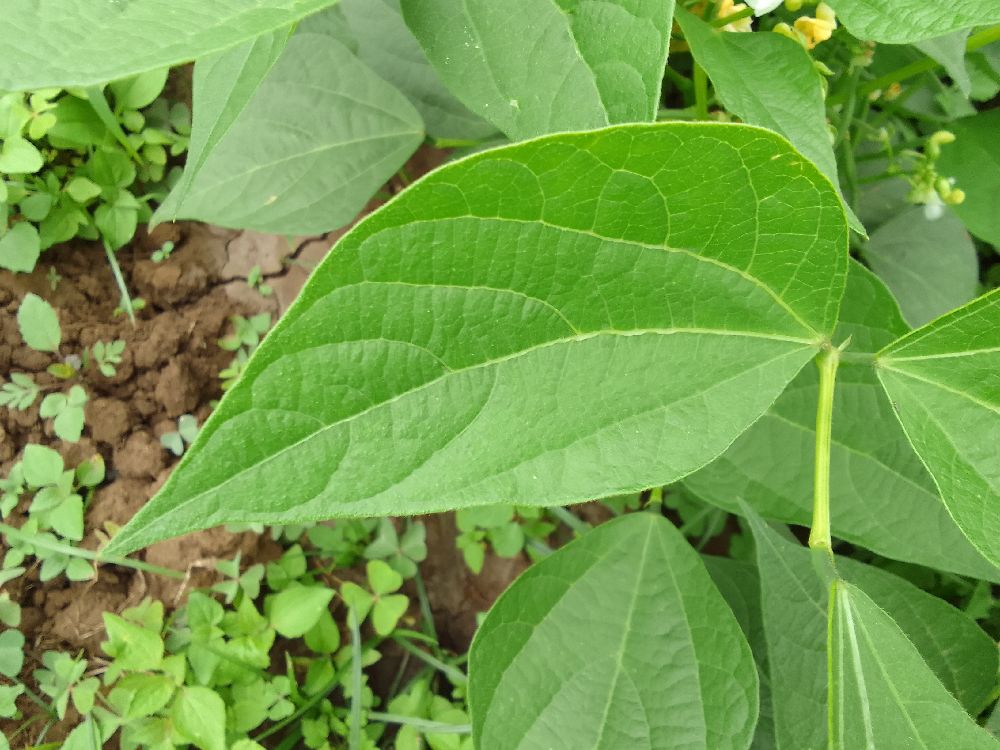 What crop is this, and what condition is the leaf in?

common bean, healthy
